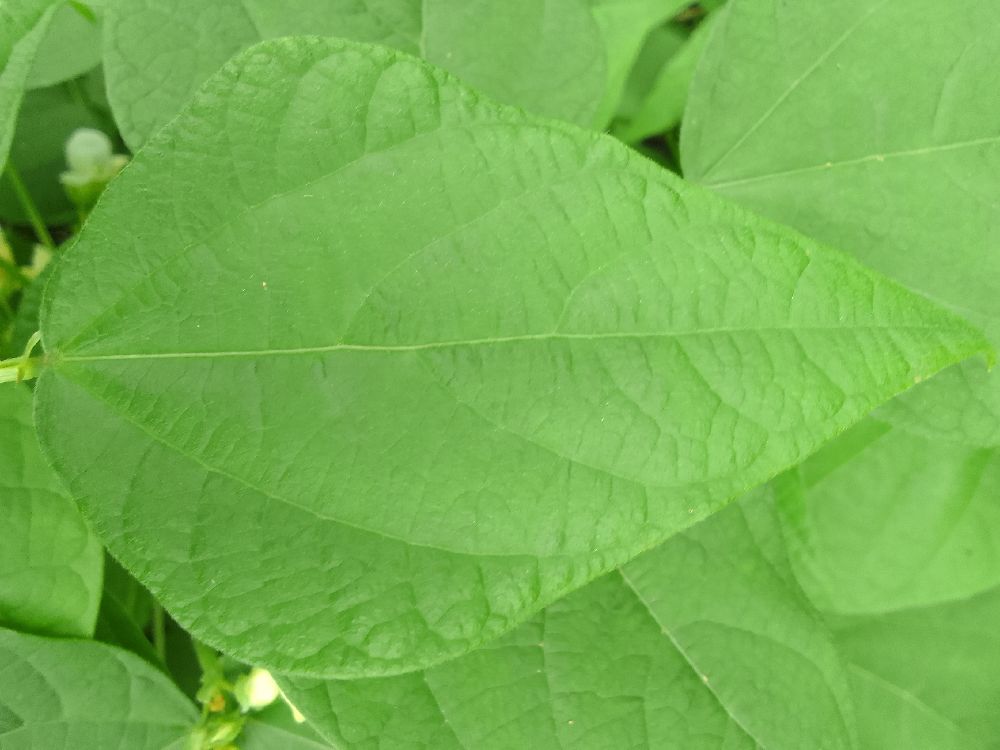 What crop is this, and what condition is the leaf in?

common bean, healthy
